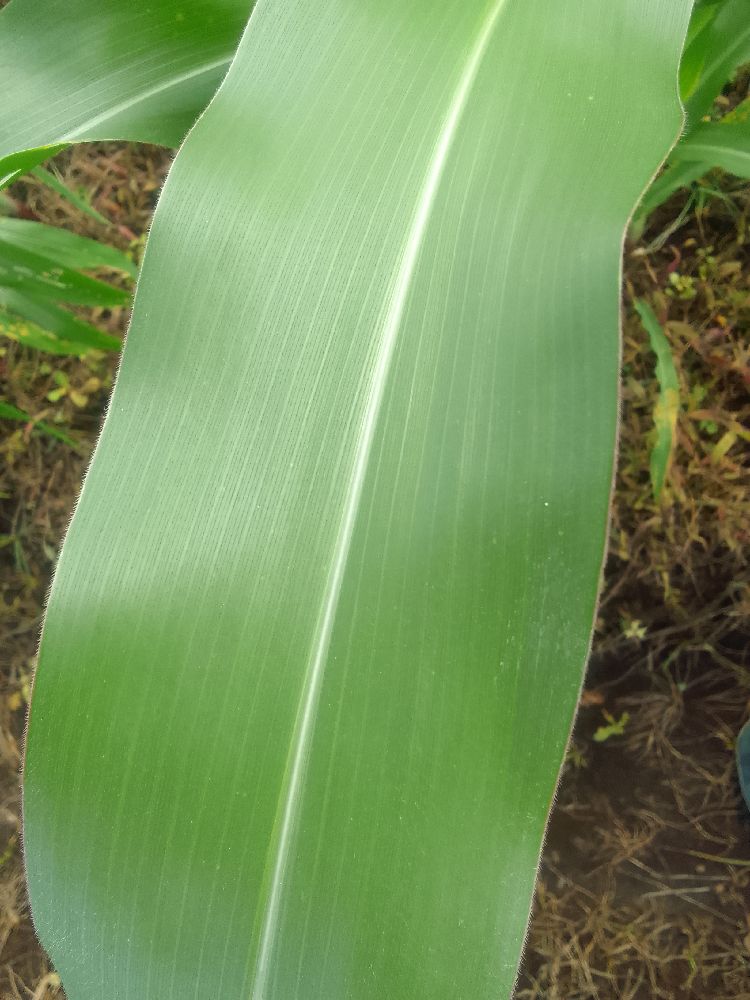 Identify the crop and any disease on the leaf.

maize, healthy
